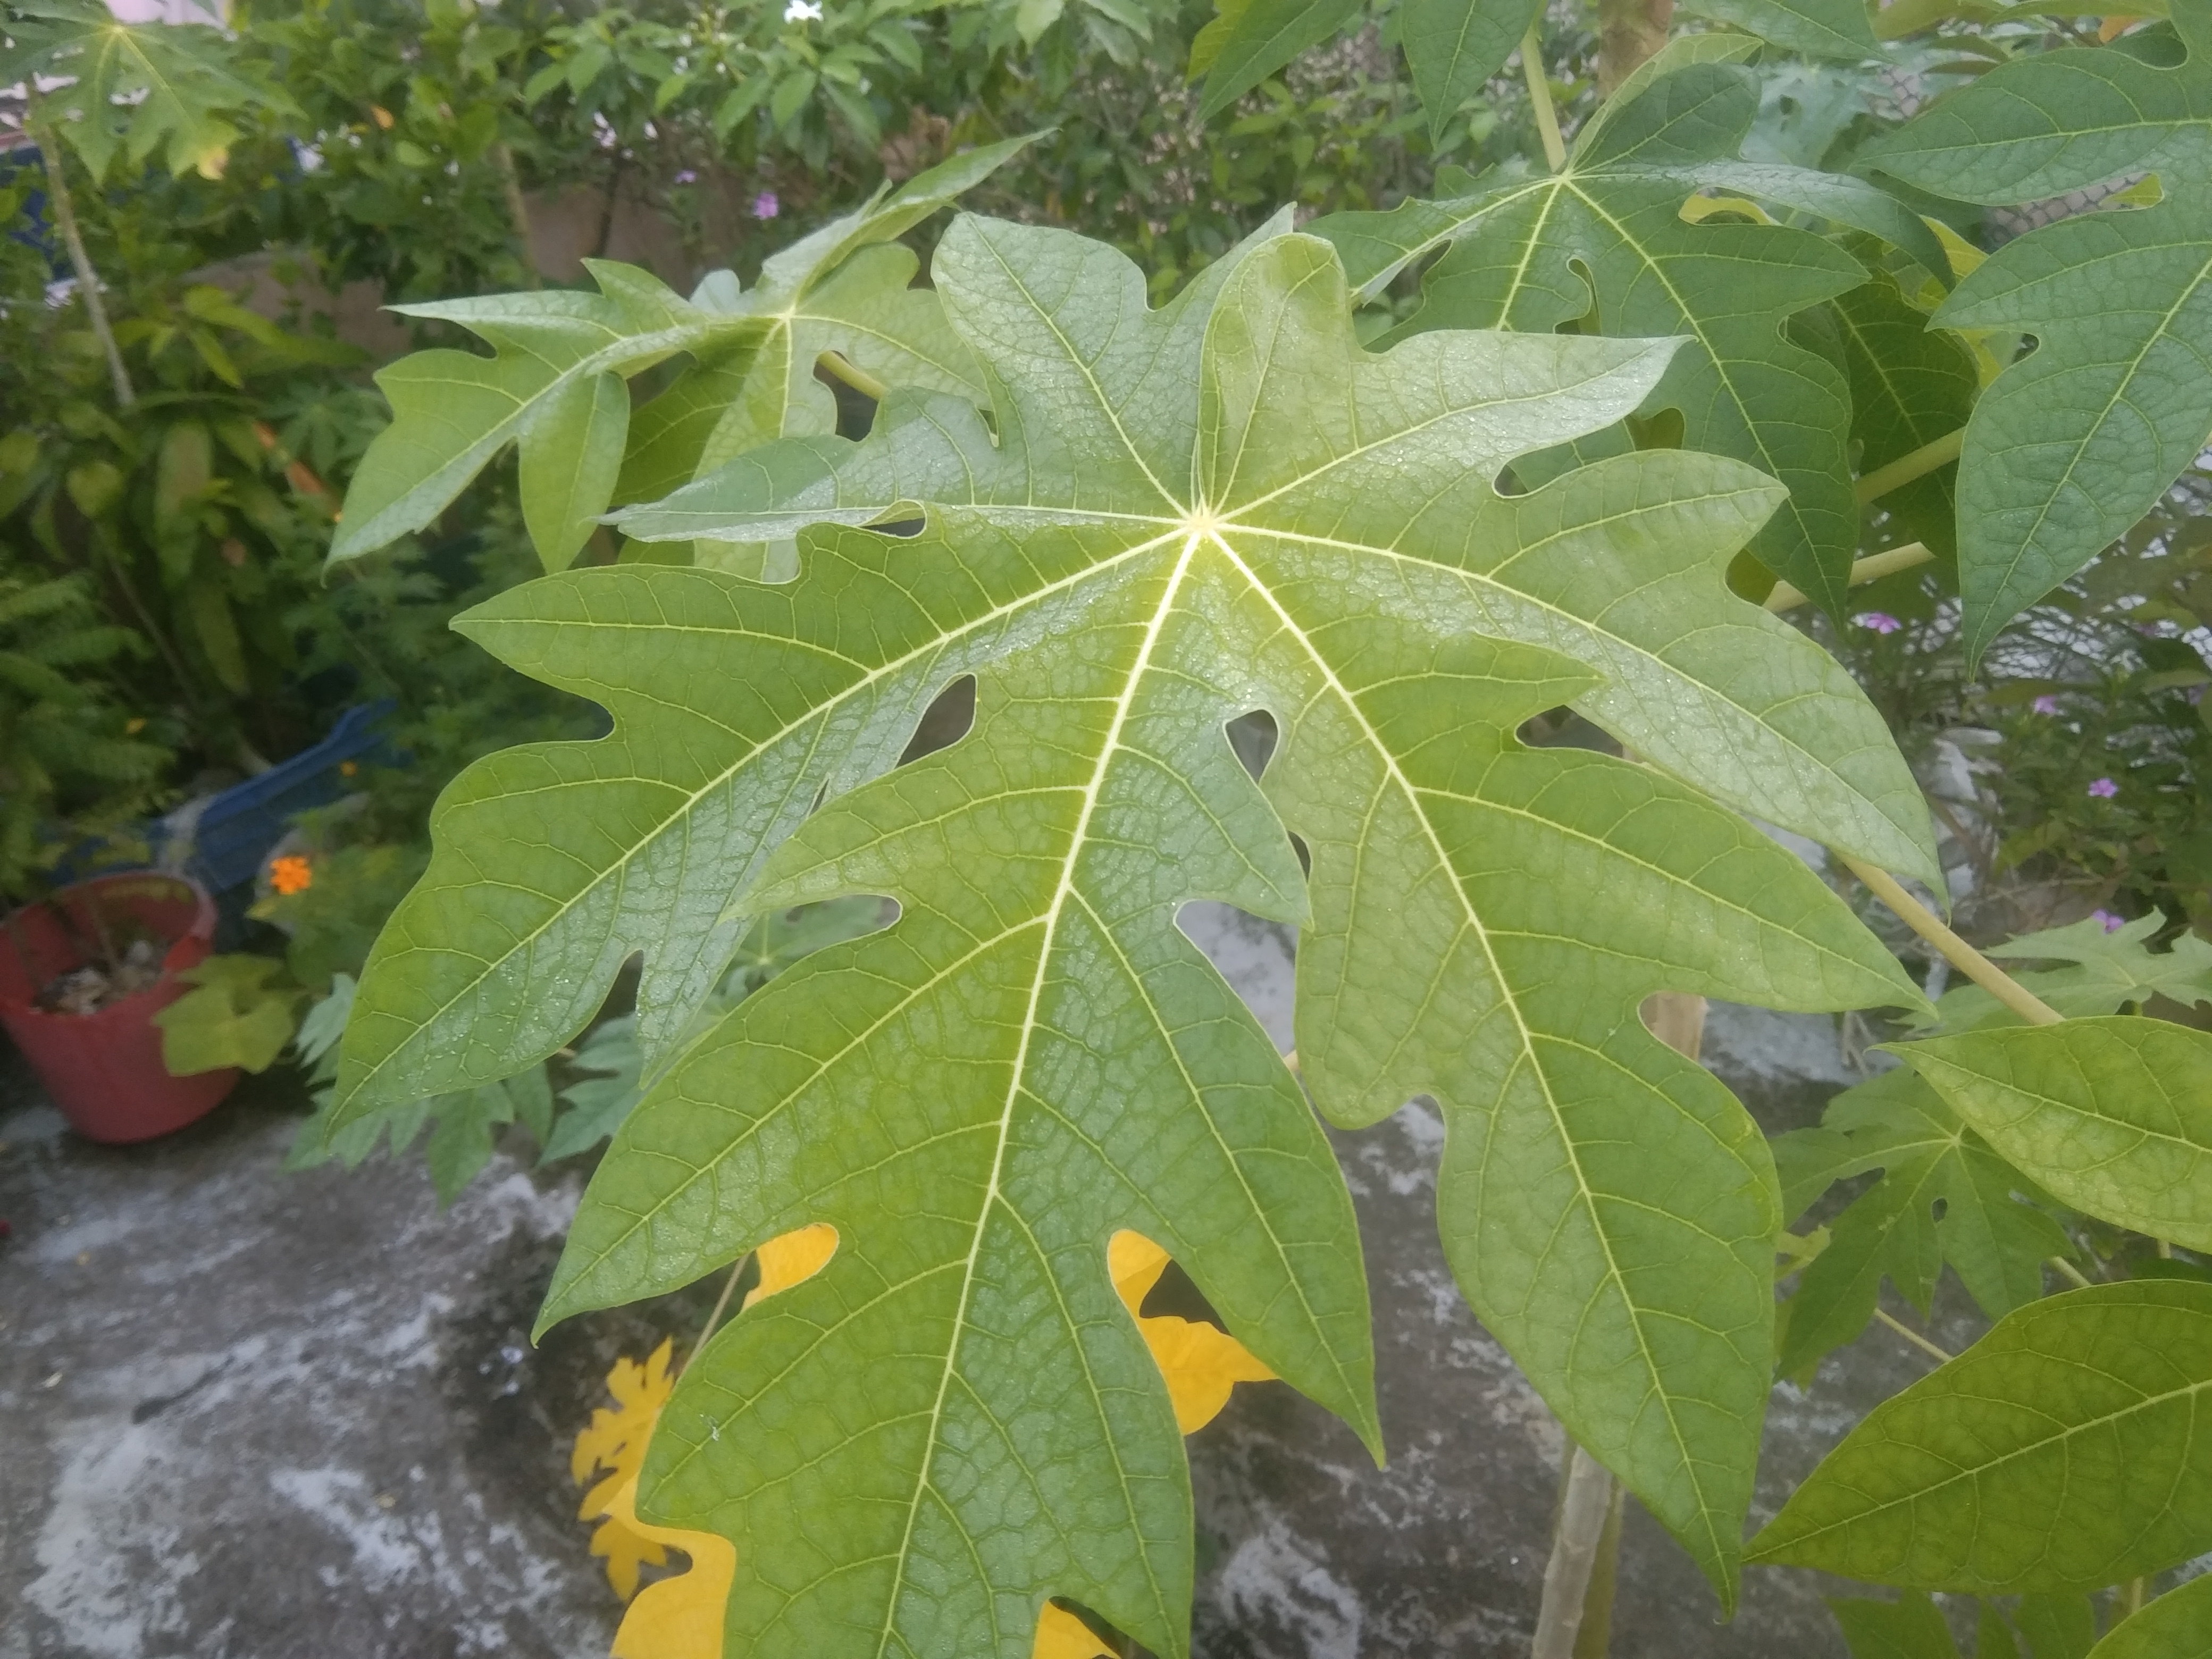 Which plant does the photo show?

papaya
